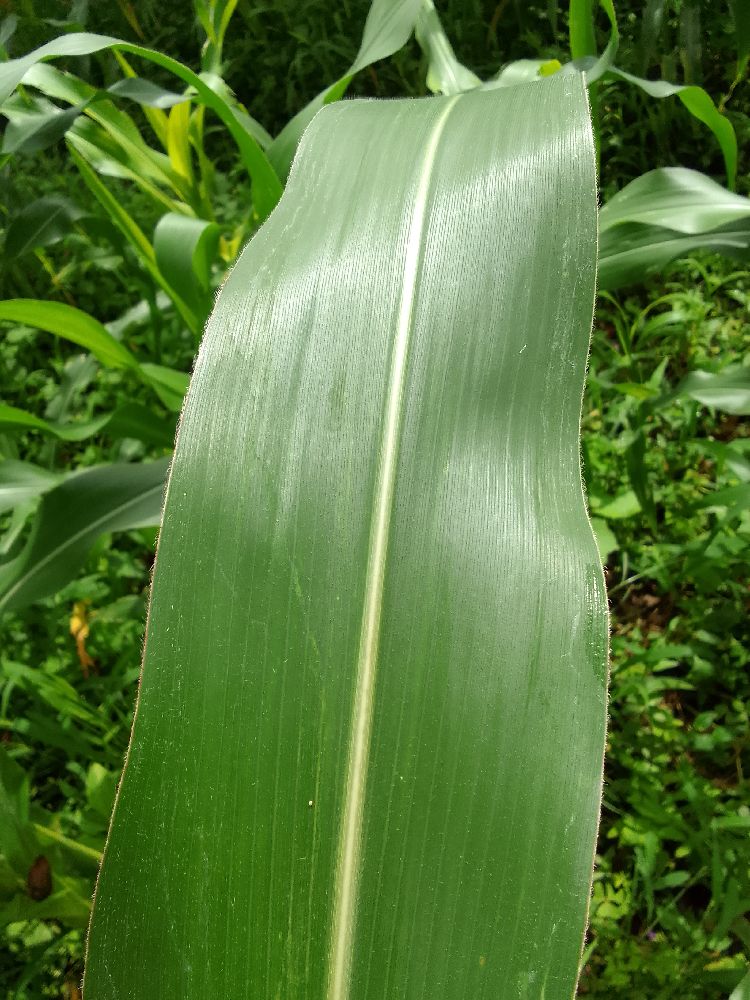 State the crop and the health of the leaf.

maize, healthy
